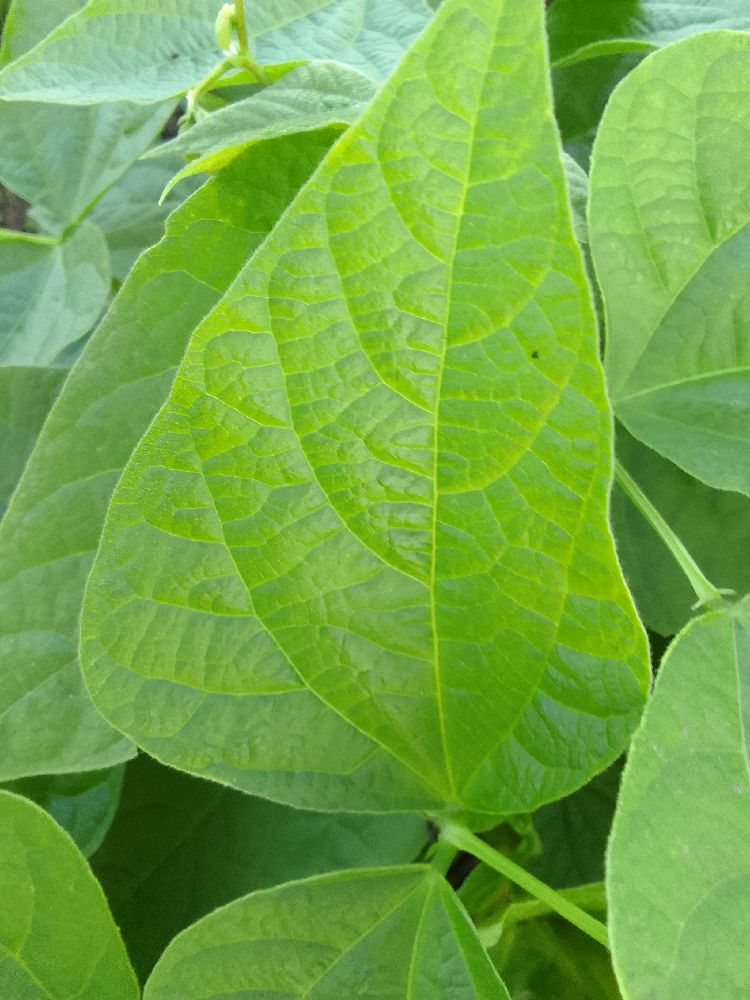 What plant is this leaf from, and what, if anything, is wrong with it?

common bean, healthy
